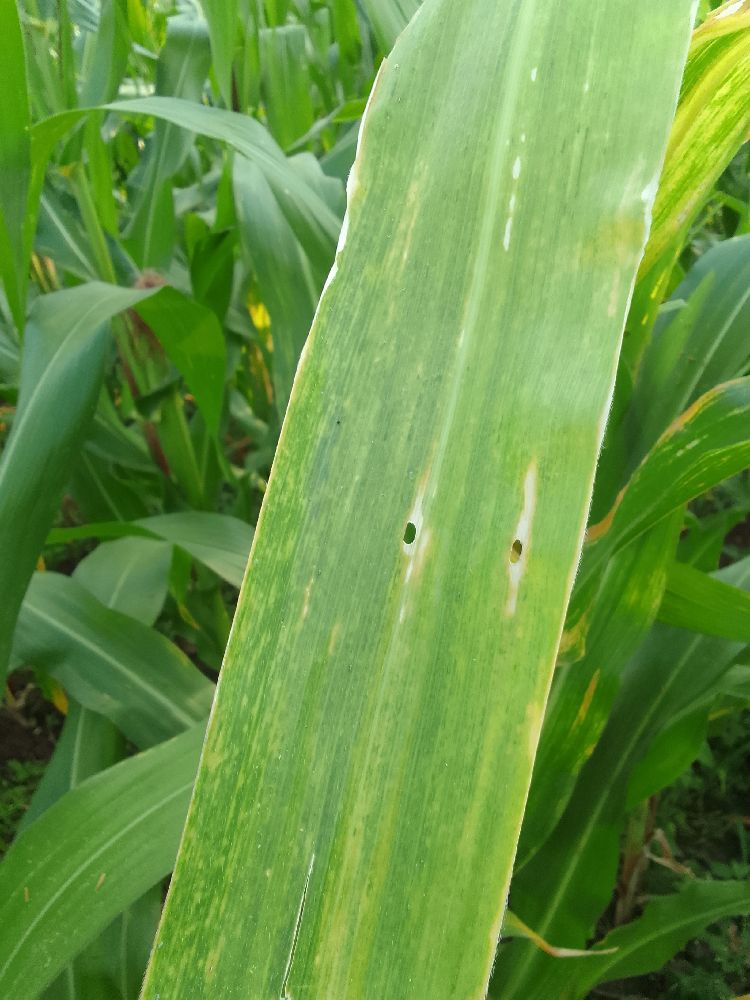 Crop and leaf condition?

maize, maize lethal necrosis
